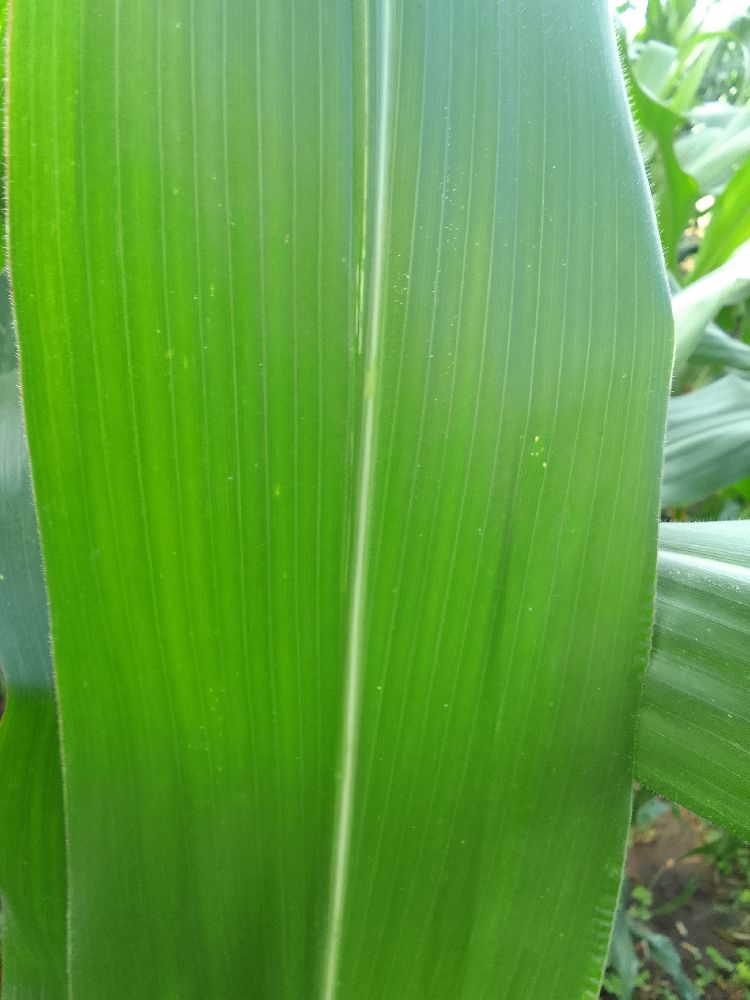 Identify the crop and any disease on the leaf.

maize, healthy
